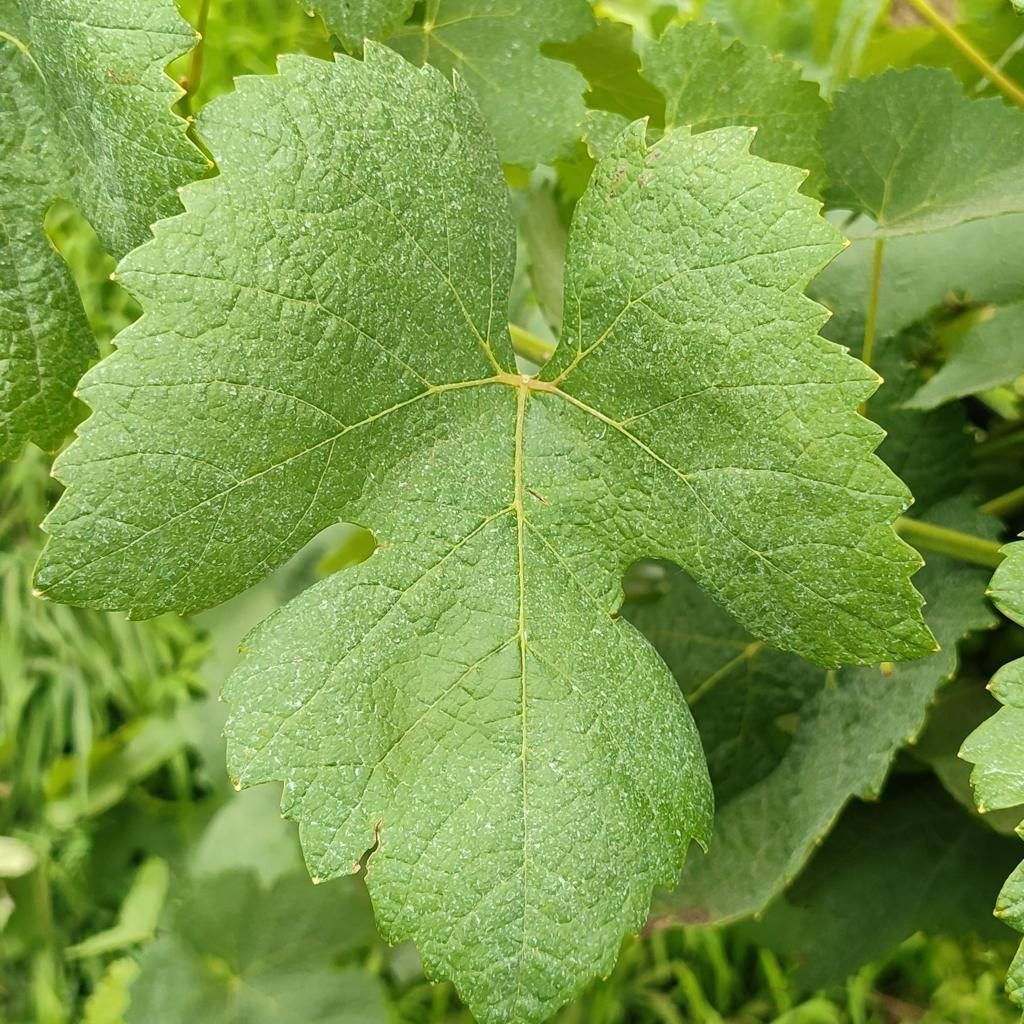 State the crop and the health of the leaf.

grapevine, healthy
